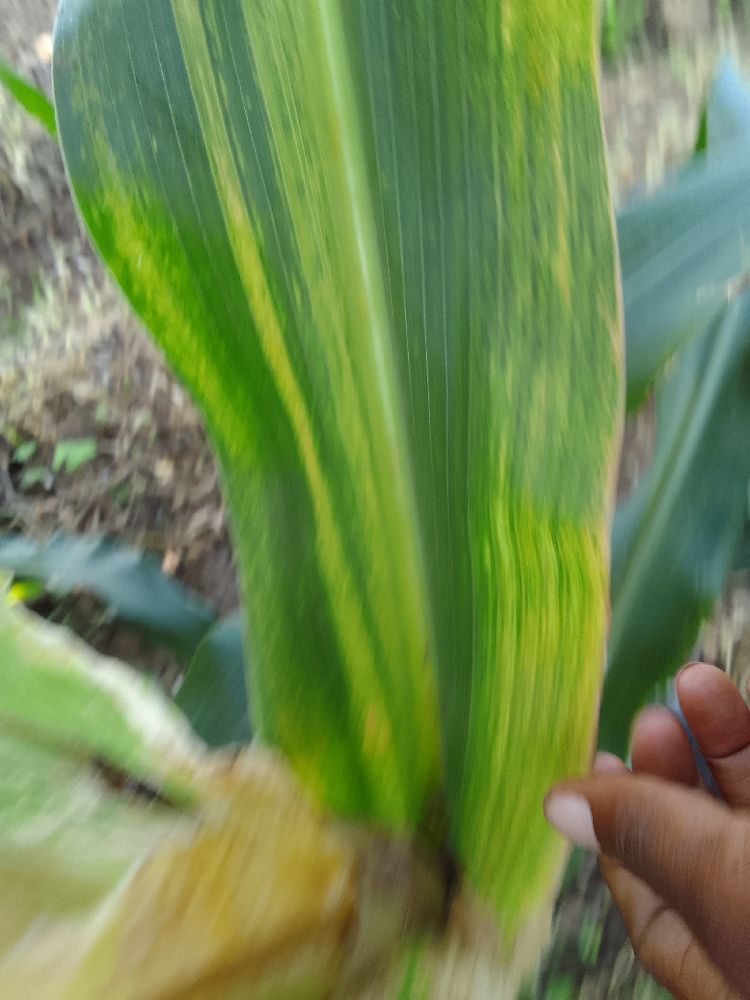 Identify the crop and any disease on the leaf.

maize, maize lethal necrosis
